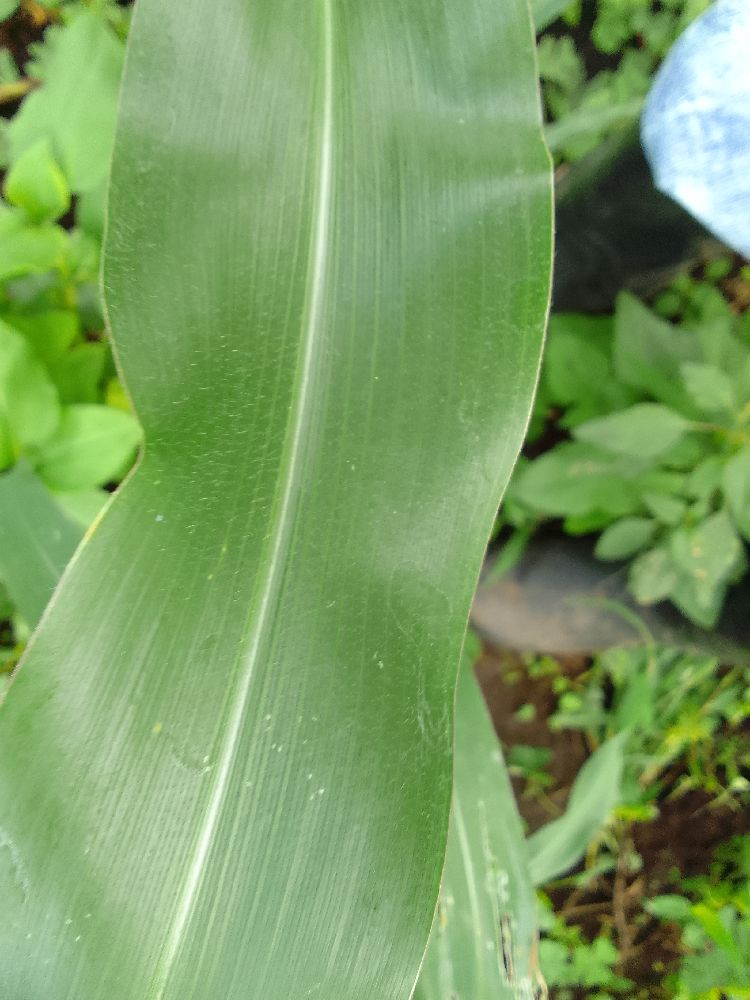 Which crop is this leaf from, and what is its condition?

maize, healthy
